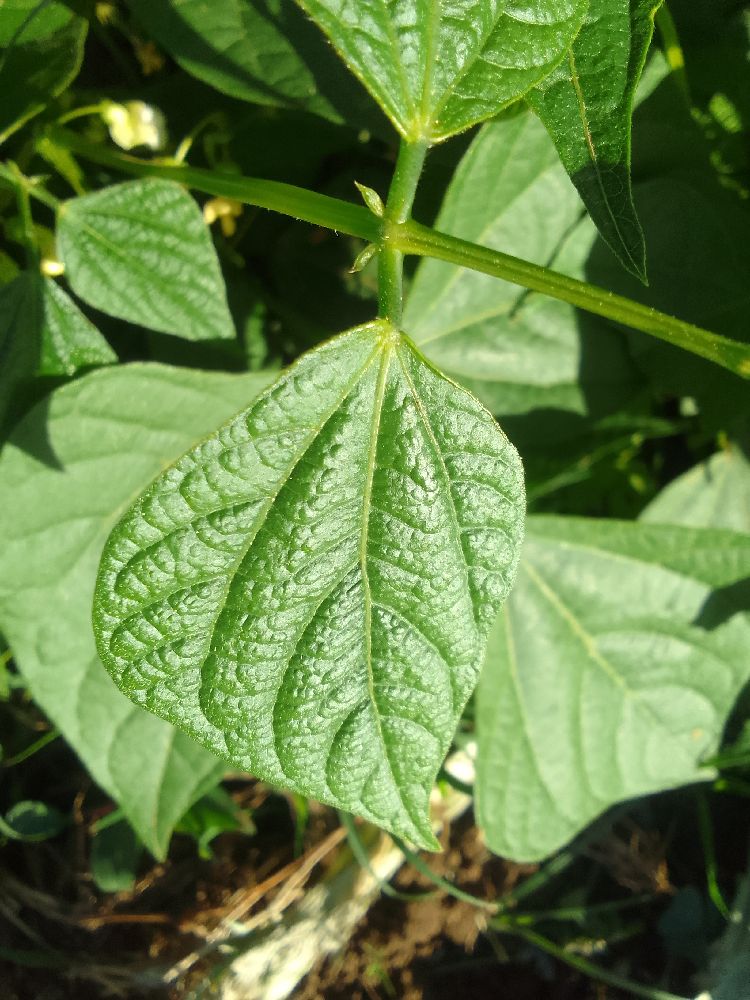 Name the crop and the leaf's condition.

common bean, healthy
